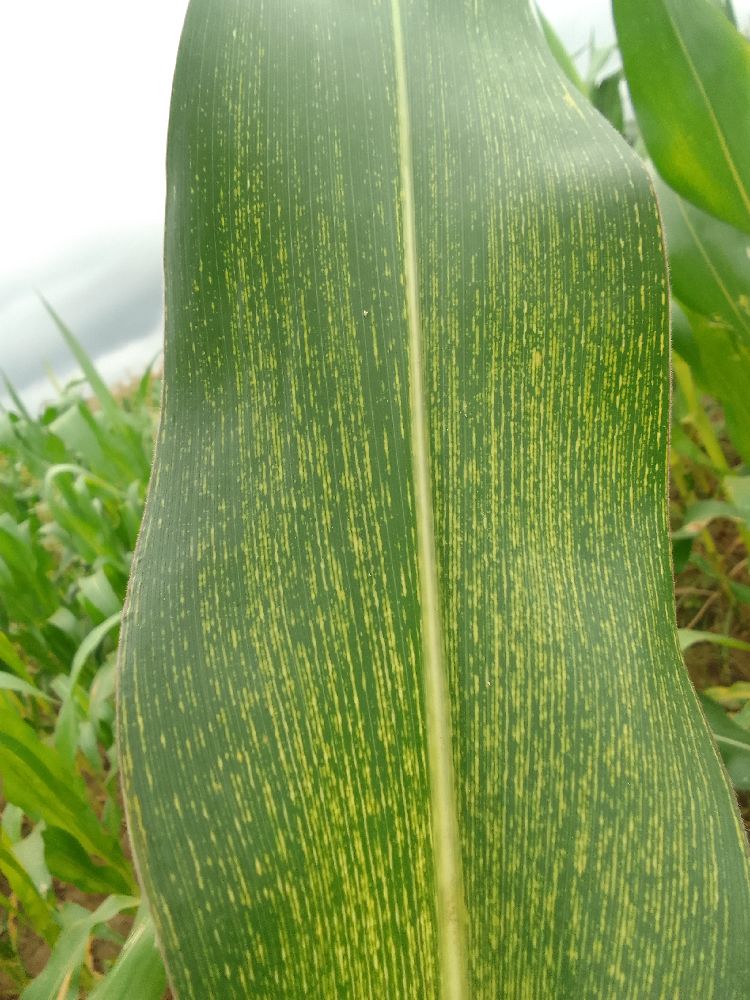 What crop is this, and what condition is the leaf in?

maize, maize streak virus
